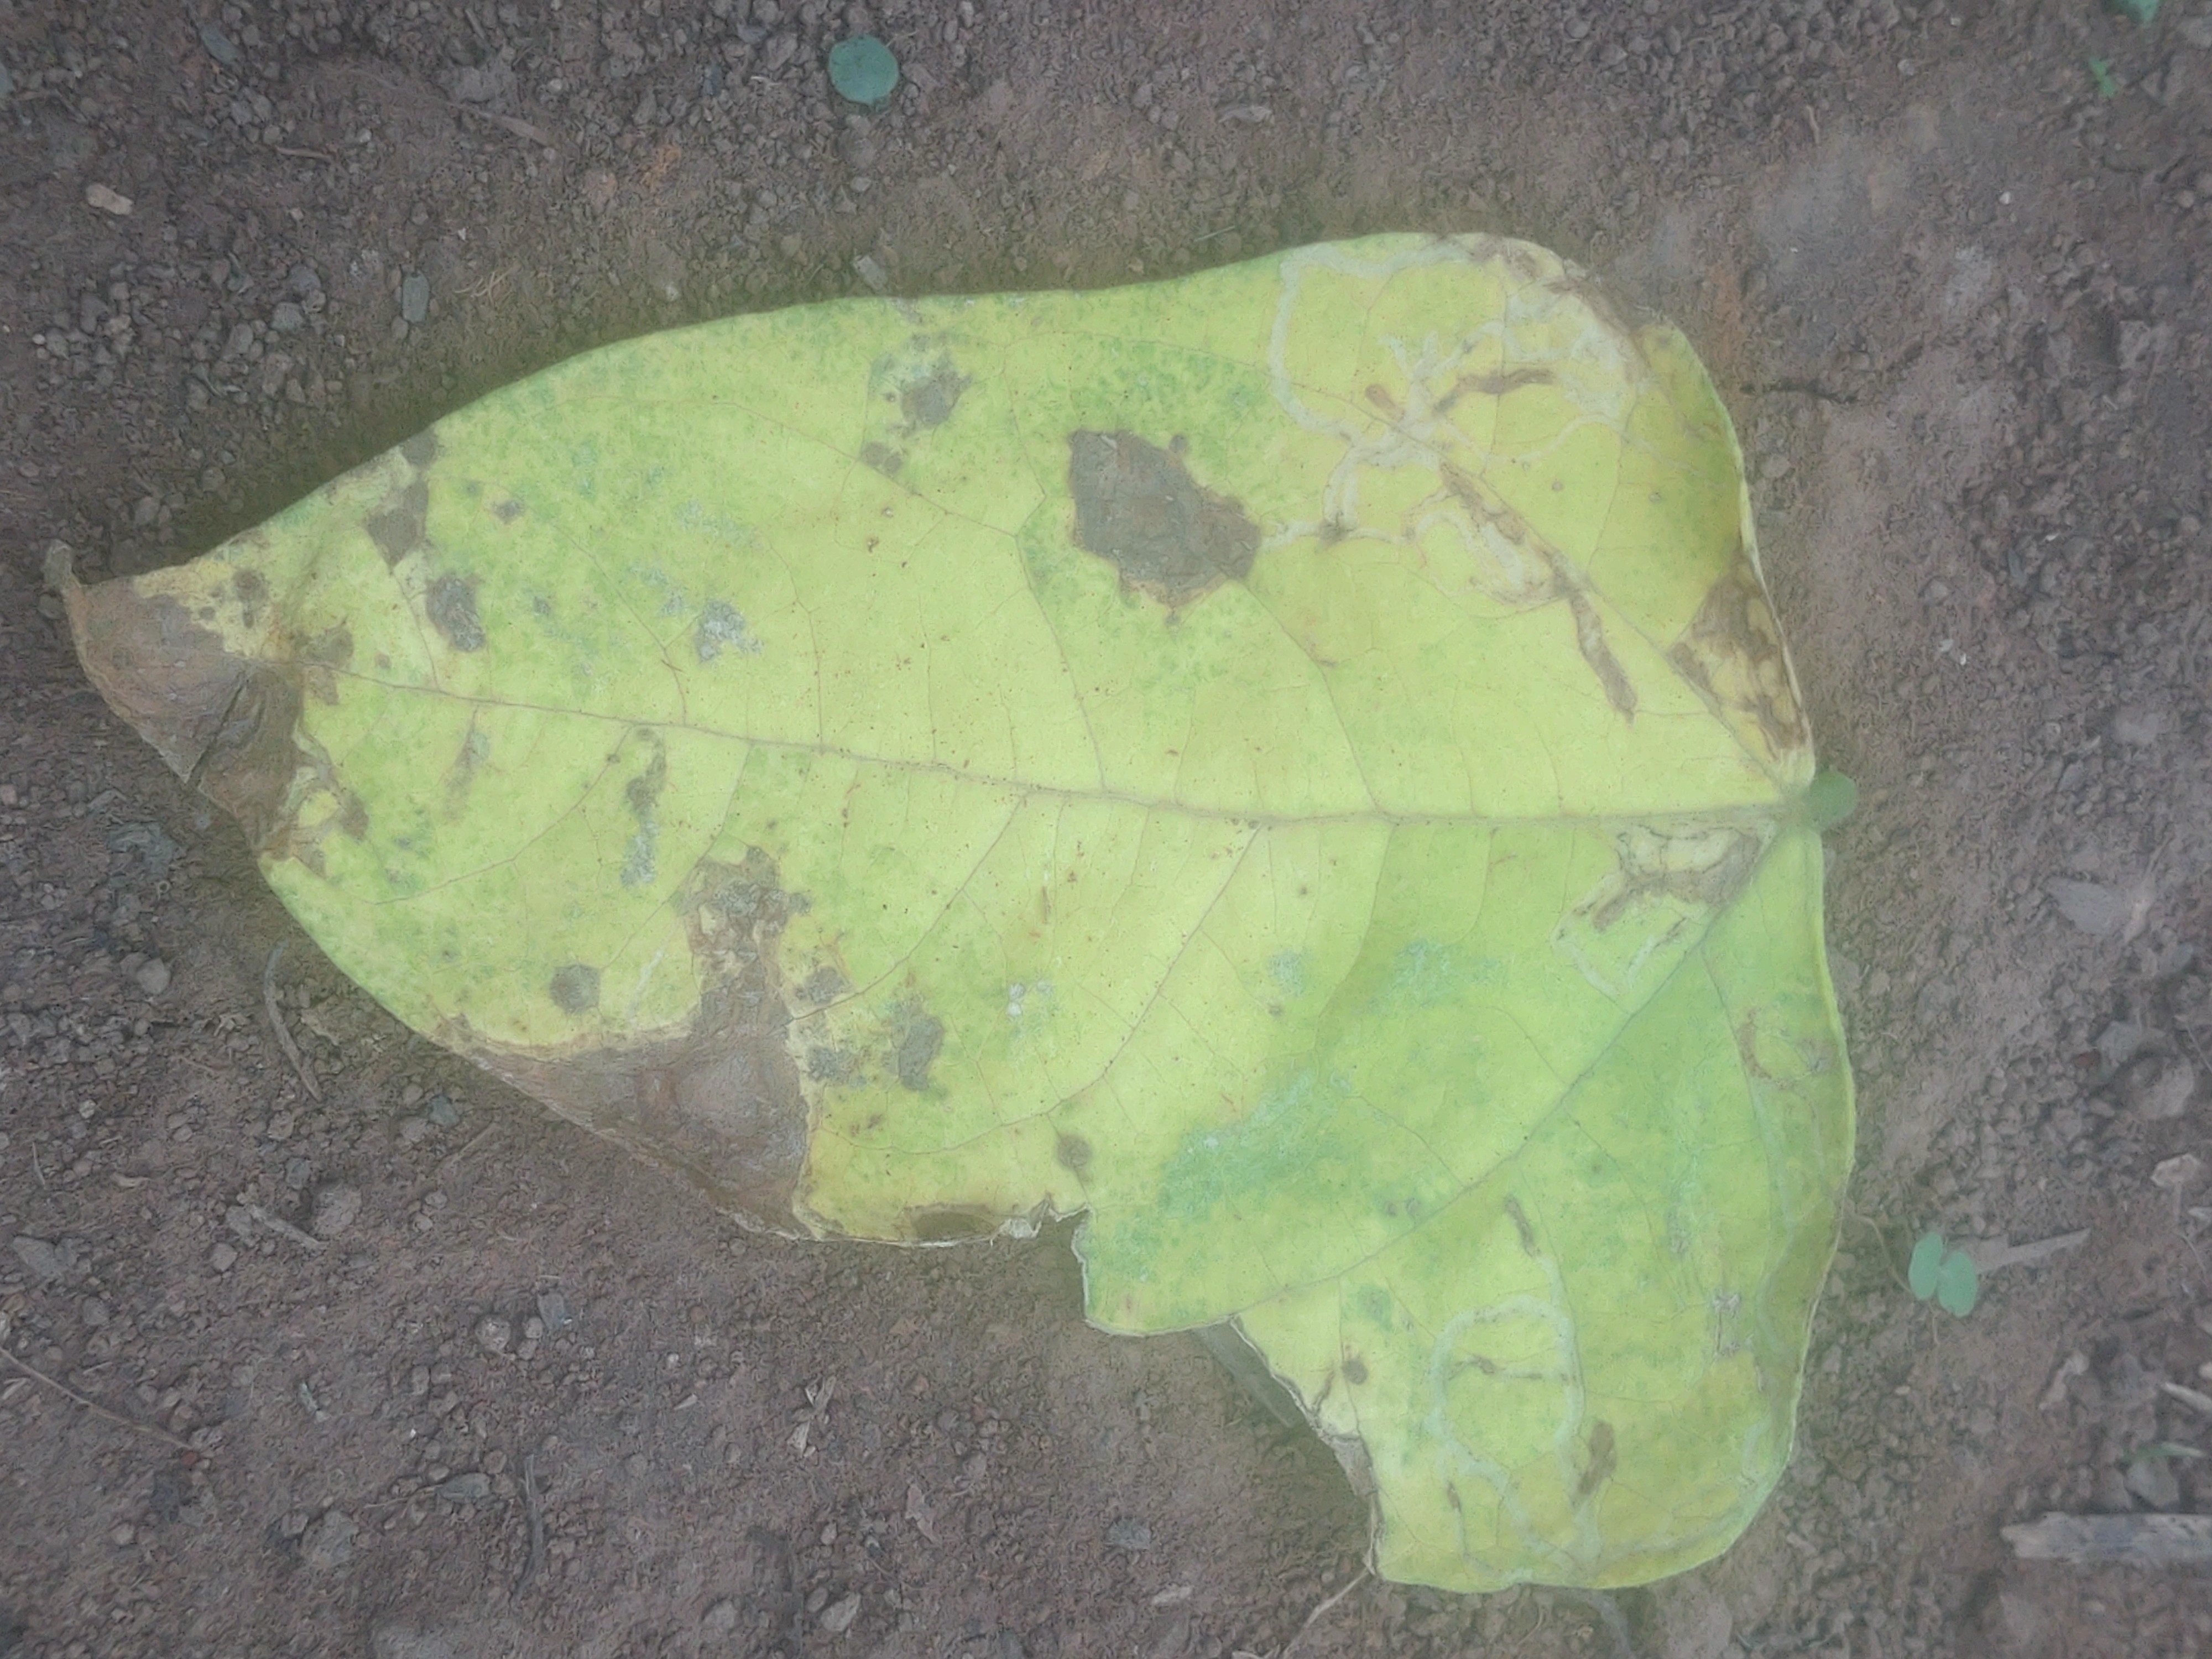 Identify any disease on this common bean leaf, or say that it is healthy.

anthracnose
